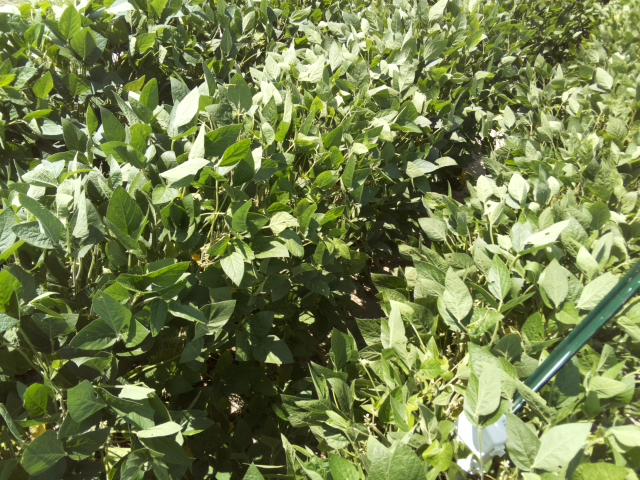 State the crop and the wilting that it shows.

soybean, leaflets folding inward at secondary pulvinus with no turgor loss in leaflets or petioles
